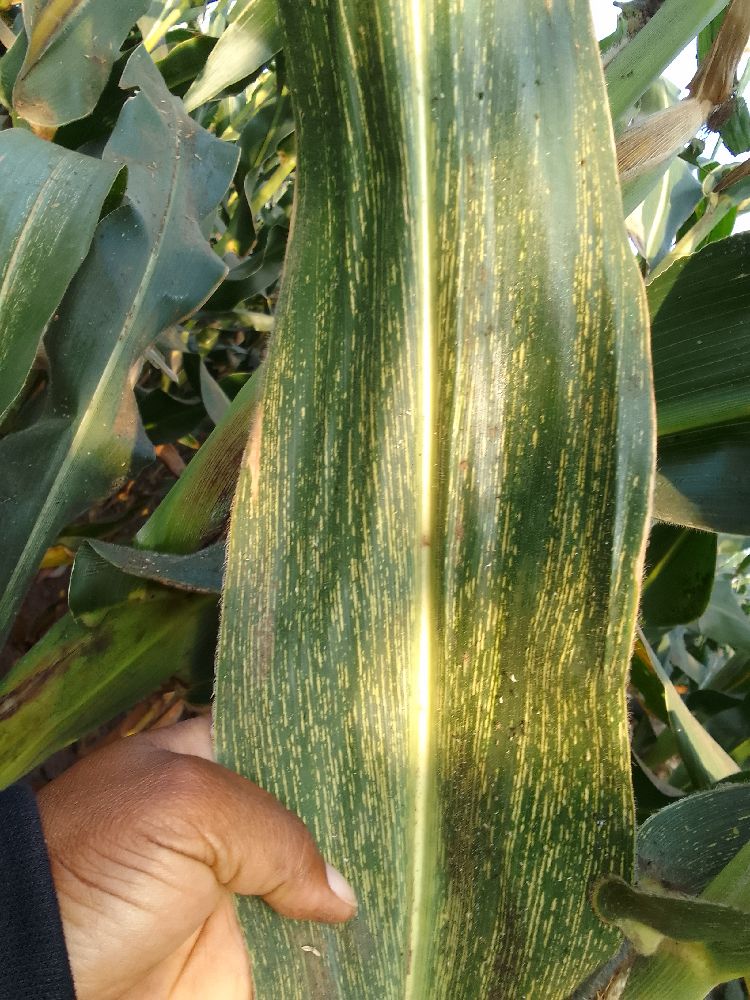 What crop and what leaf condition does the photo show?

maize, maize streak virus
